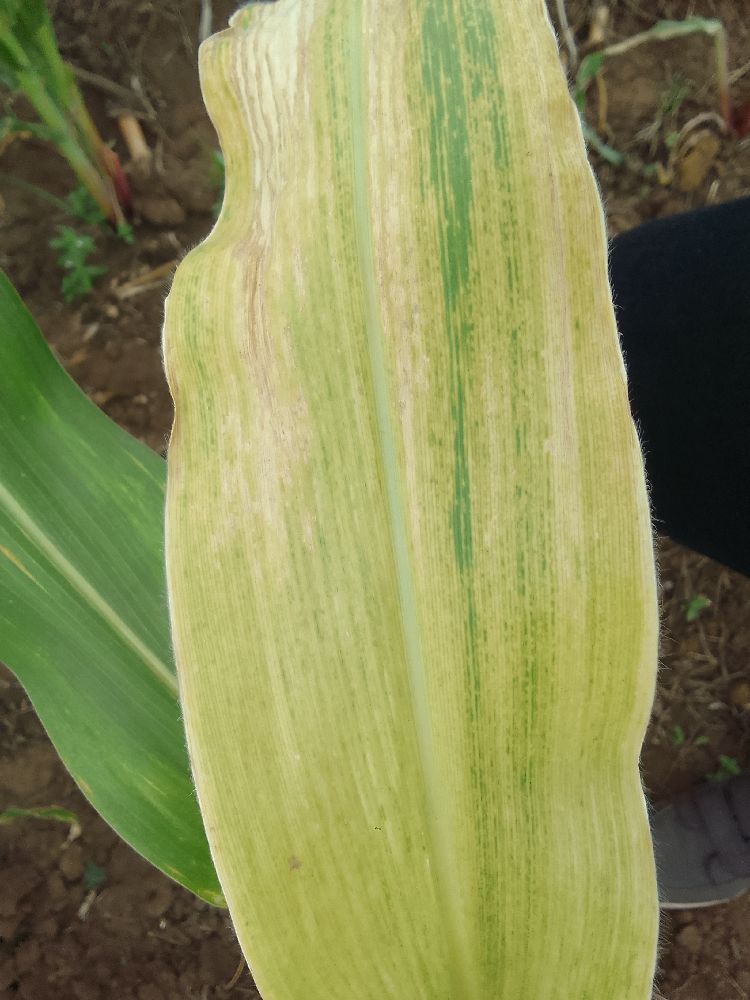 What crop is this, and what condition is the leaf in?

maize, maize lethal necrosis
